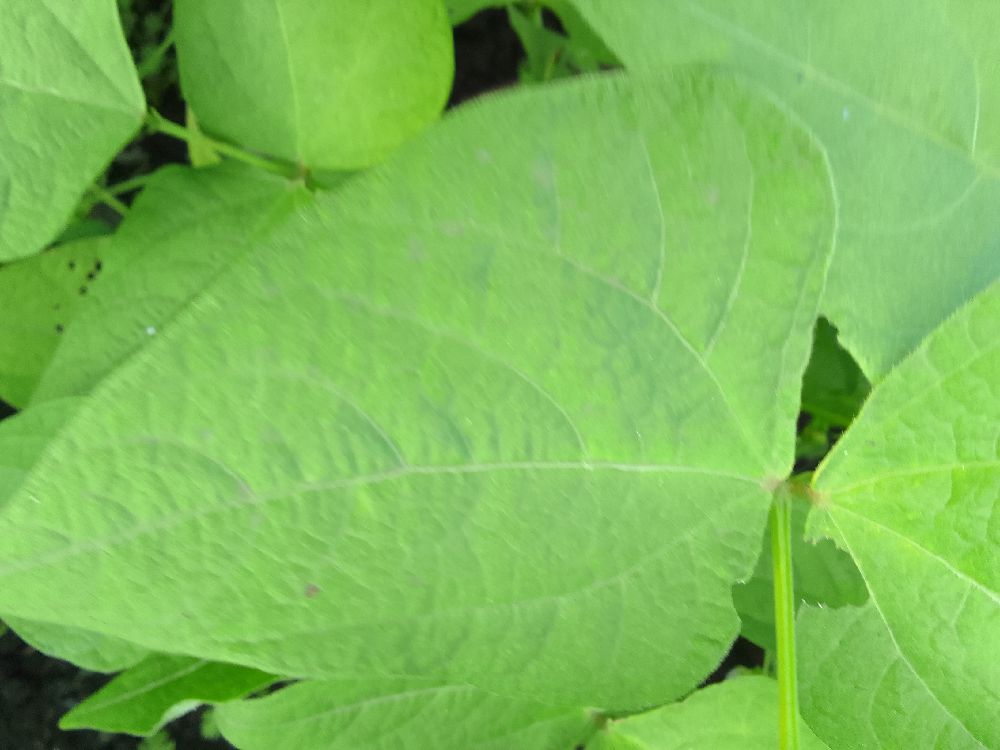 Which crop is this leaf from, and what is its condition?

common bean, healthy
